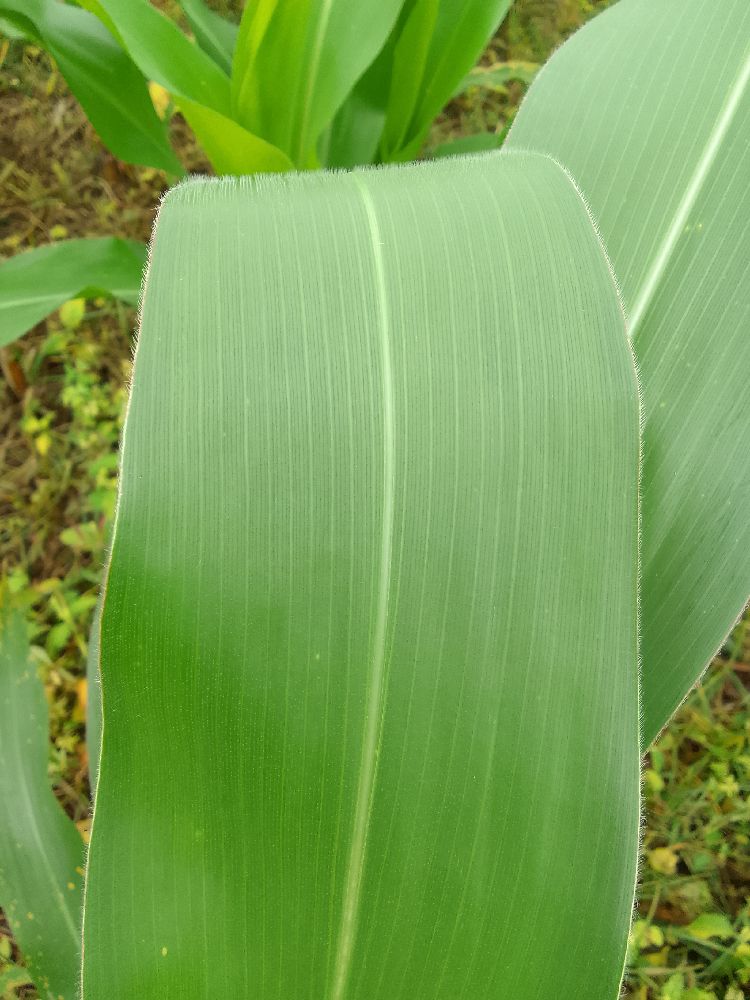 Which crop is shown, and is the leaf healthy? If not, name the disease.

maize, healthy
